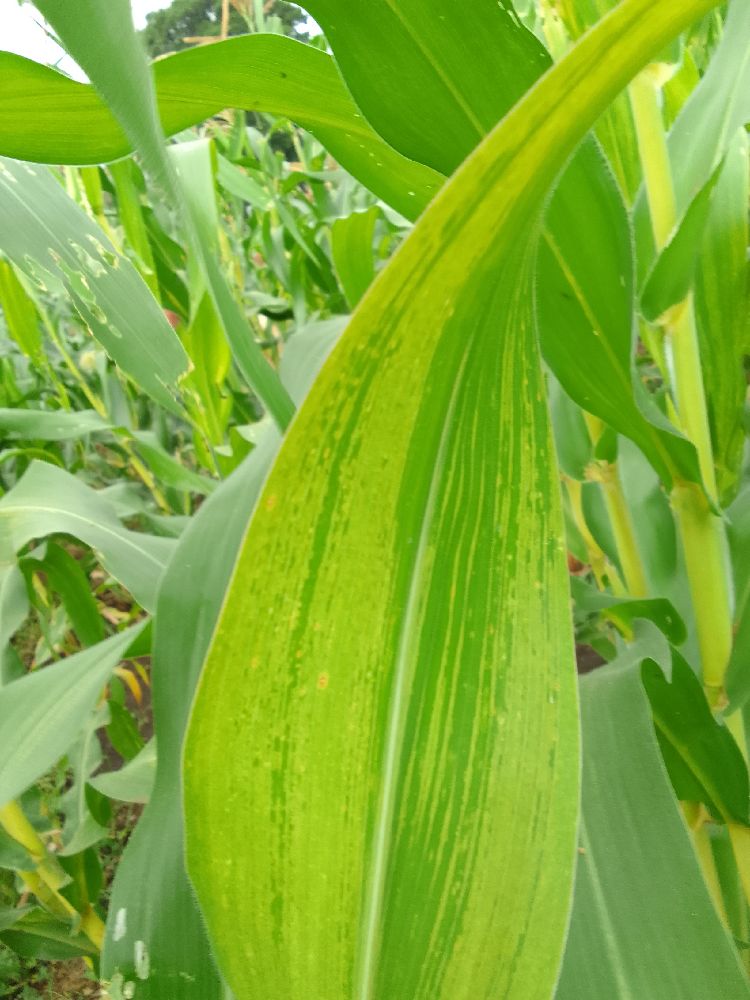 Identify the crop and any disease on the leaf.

maize, maize lethal necrosis
